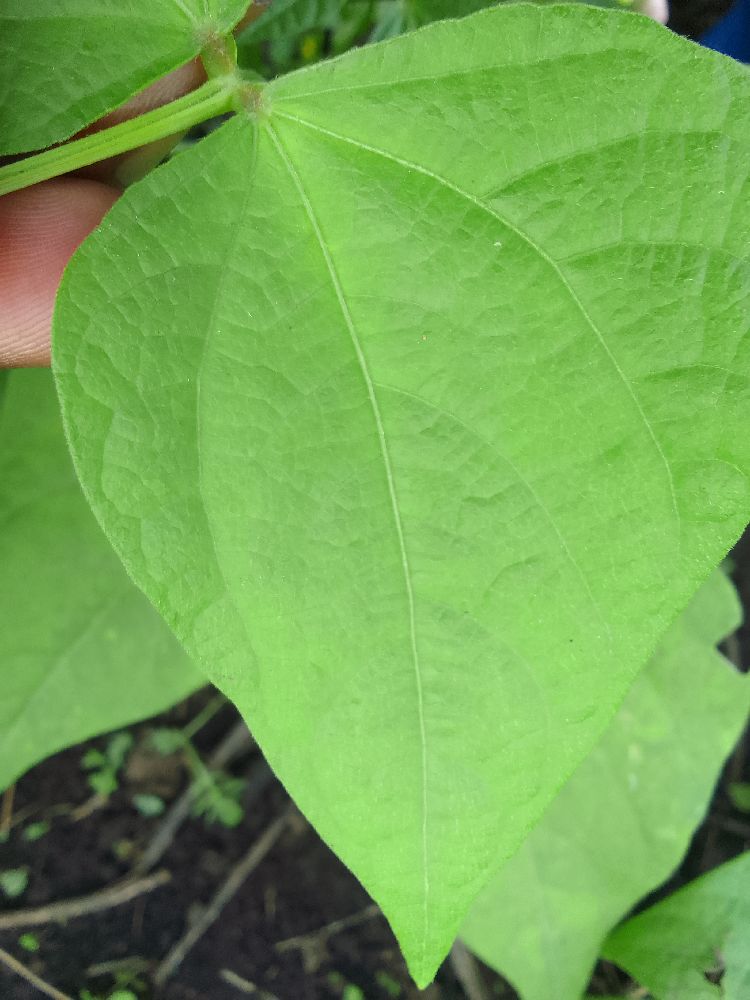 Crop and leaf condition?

common bean, healthy
